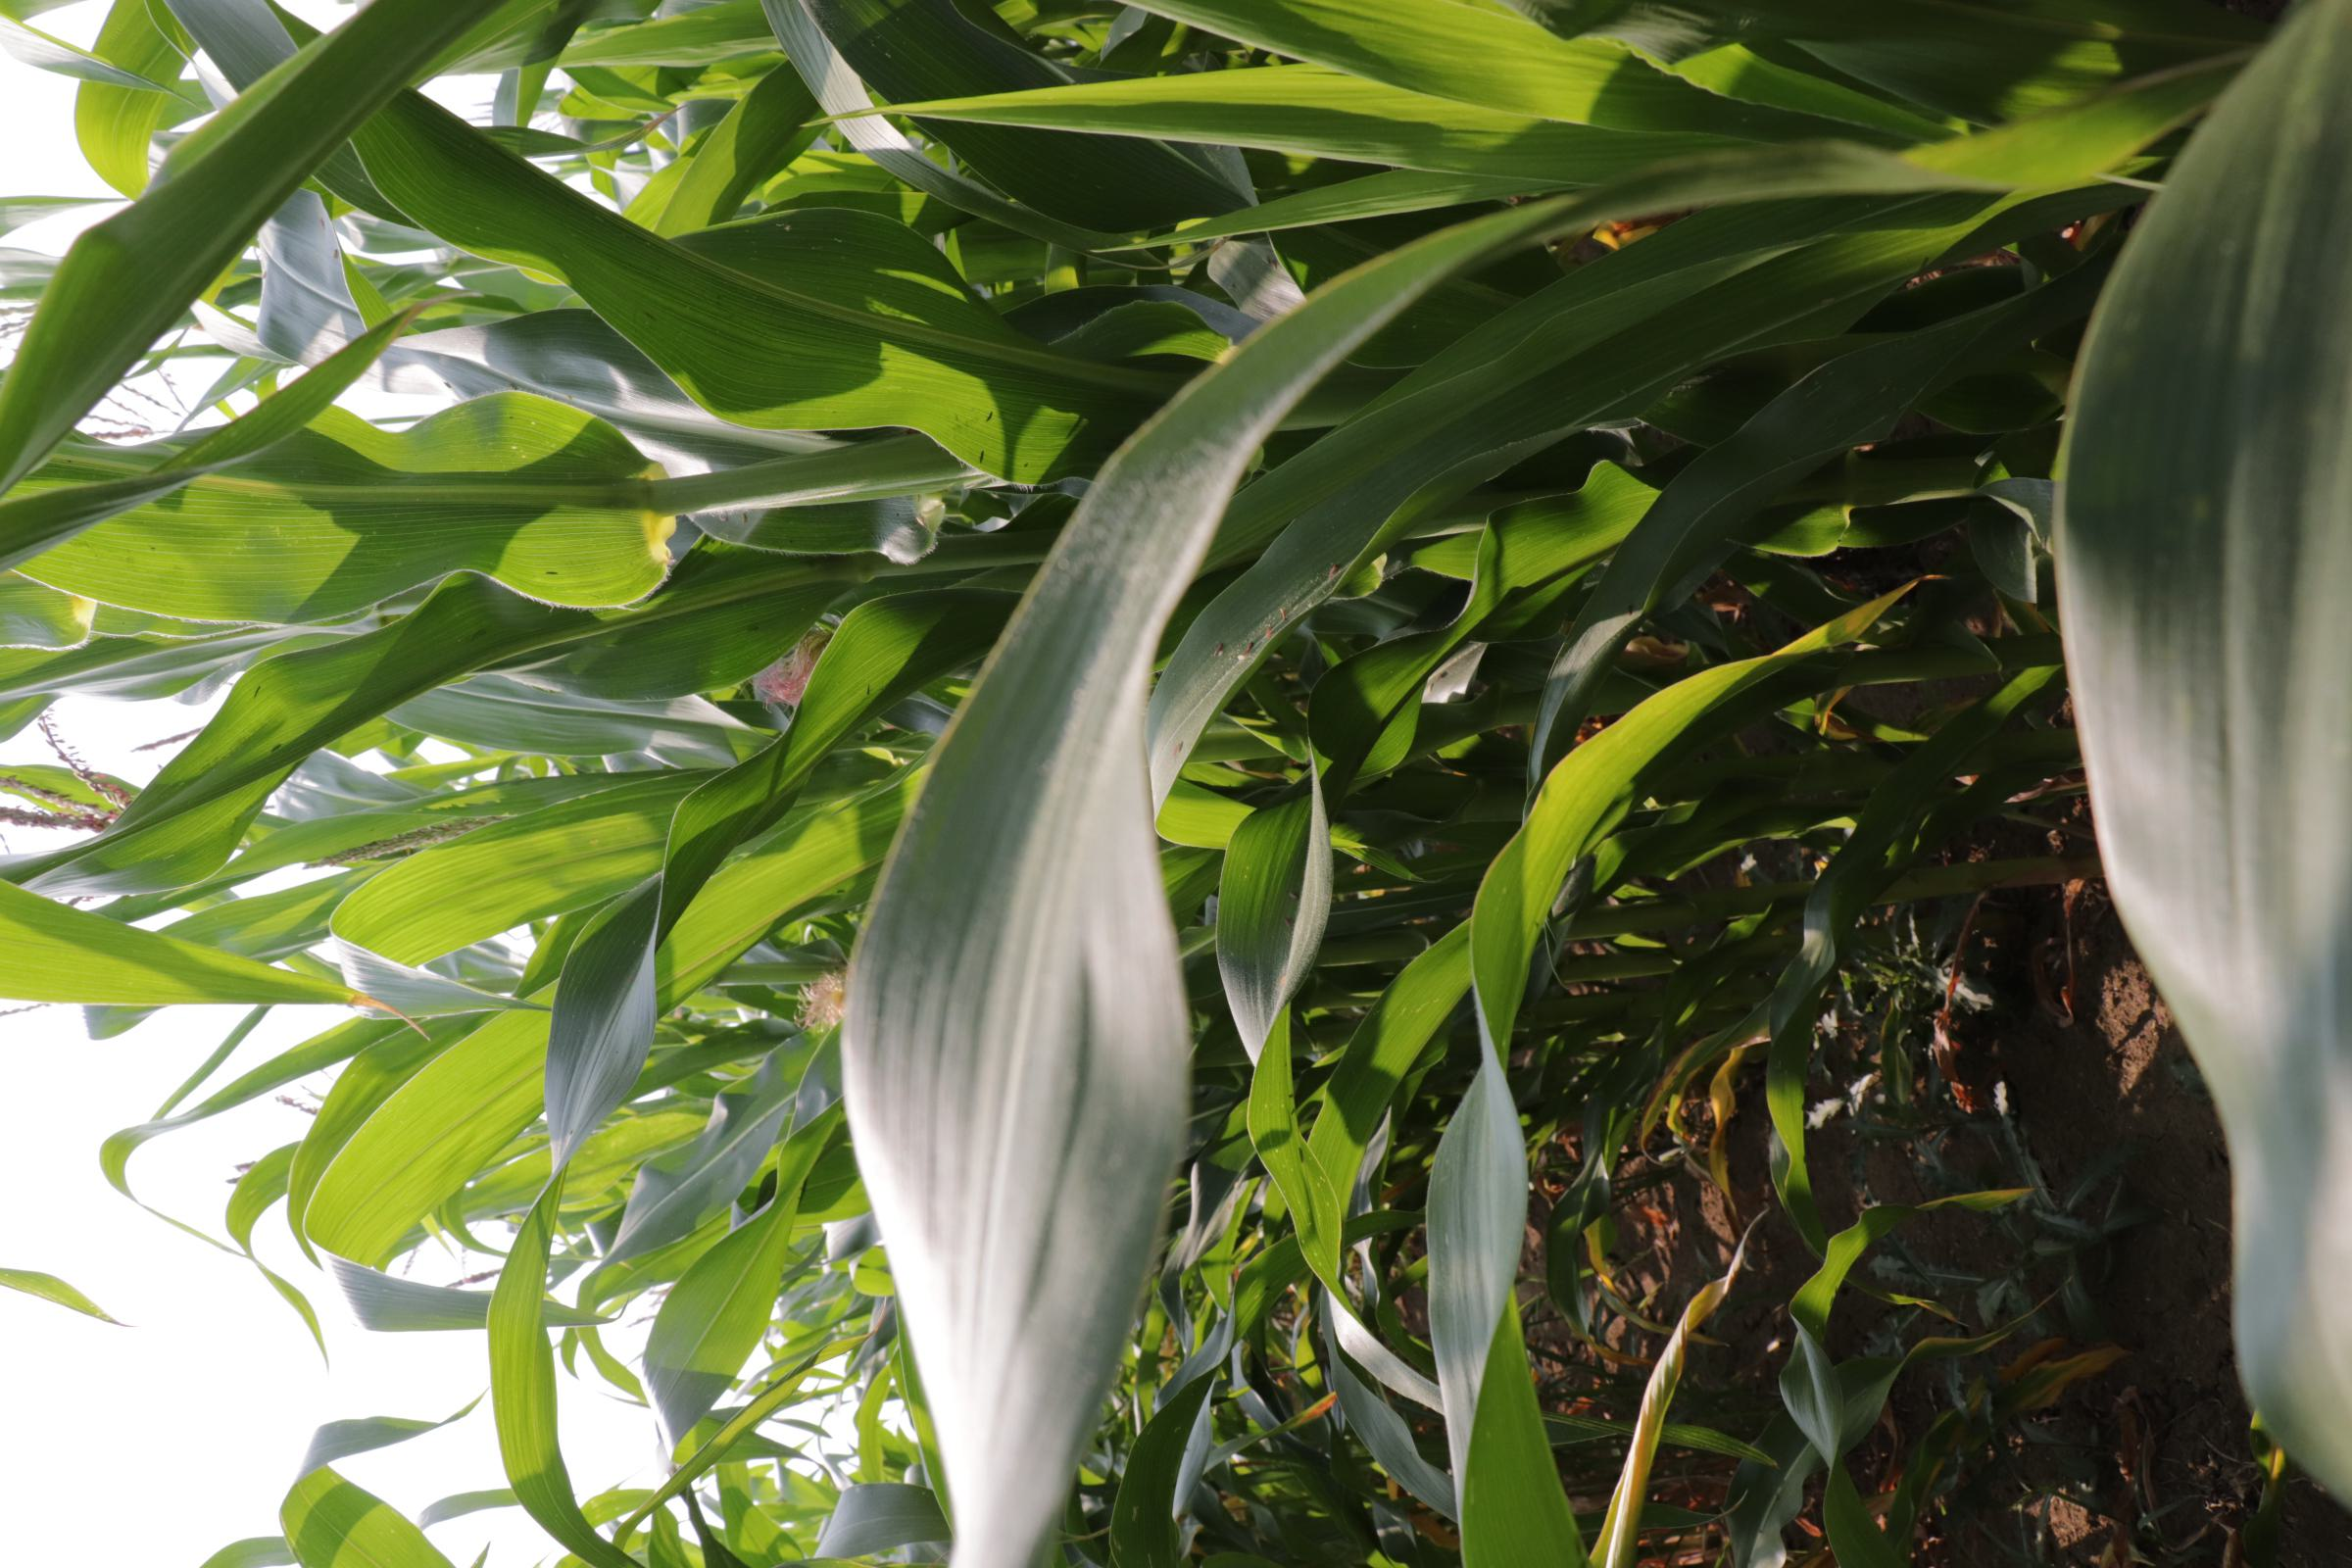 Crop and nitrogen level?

maize, reduced nitrogen fertilisation
